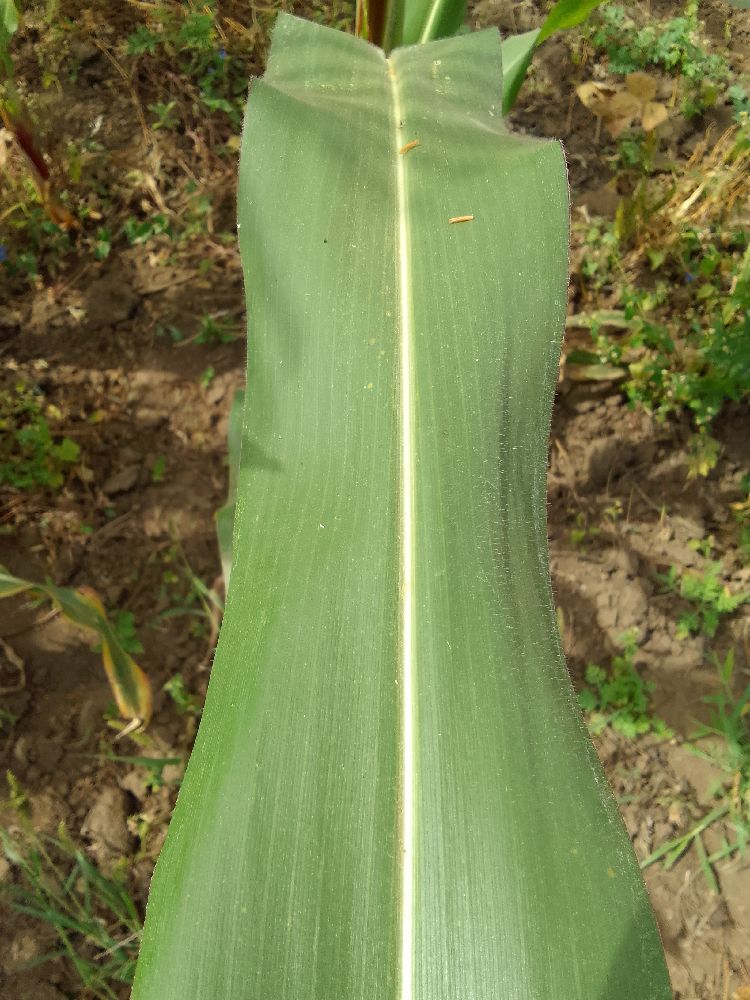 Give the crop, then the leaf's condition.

maize, healthy
